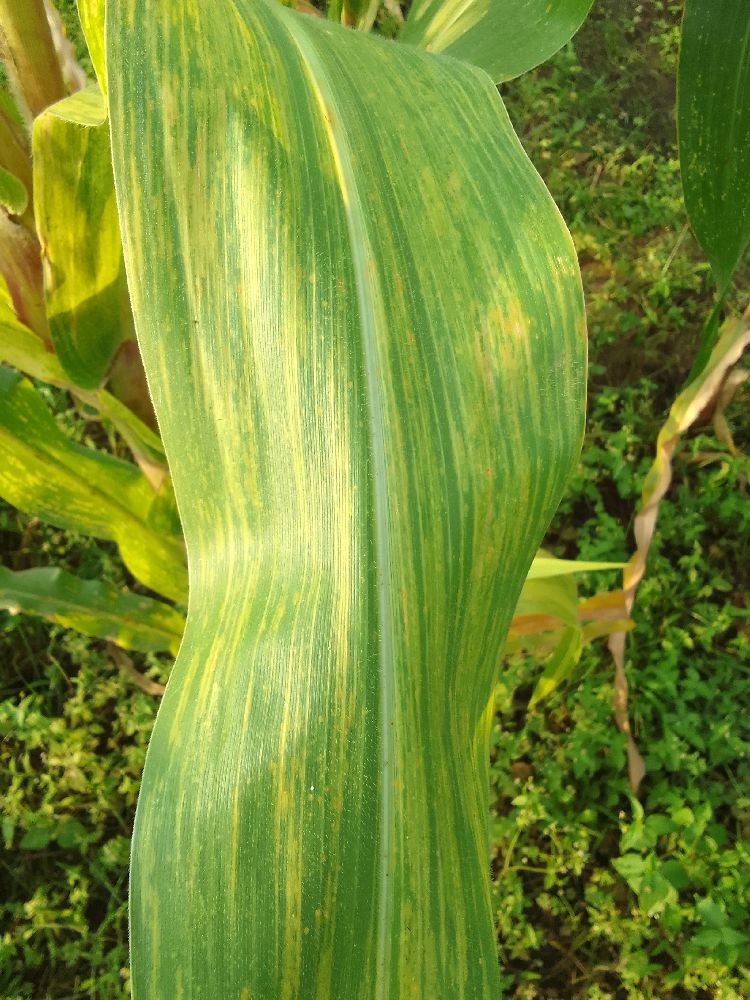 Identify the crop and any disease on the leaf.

maize, maize lethal necrosis
